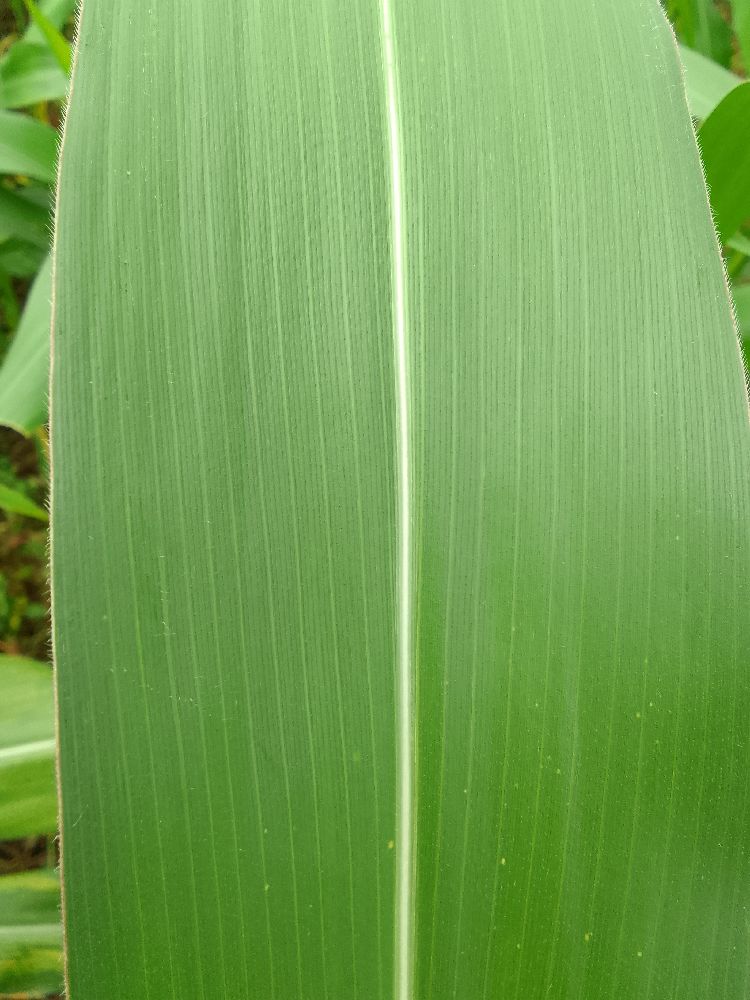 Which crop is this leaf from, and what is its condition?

maize, healthy
